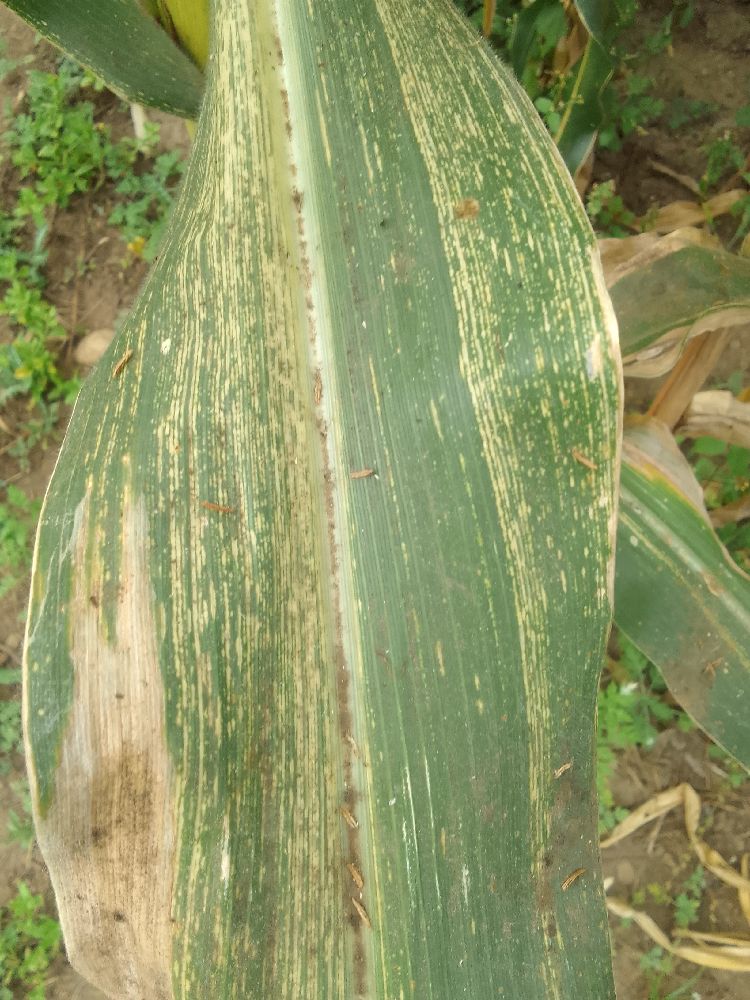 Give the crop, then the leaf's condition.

maize, maize streak virus
